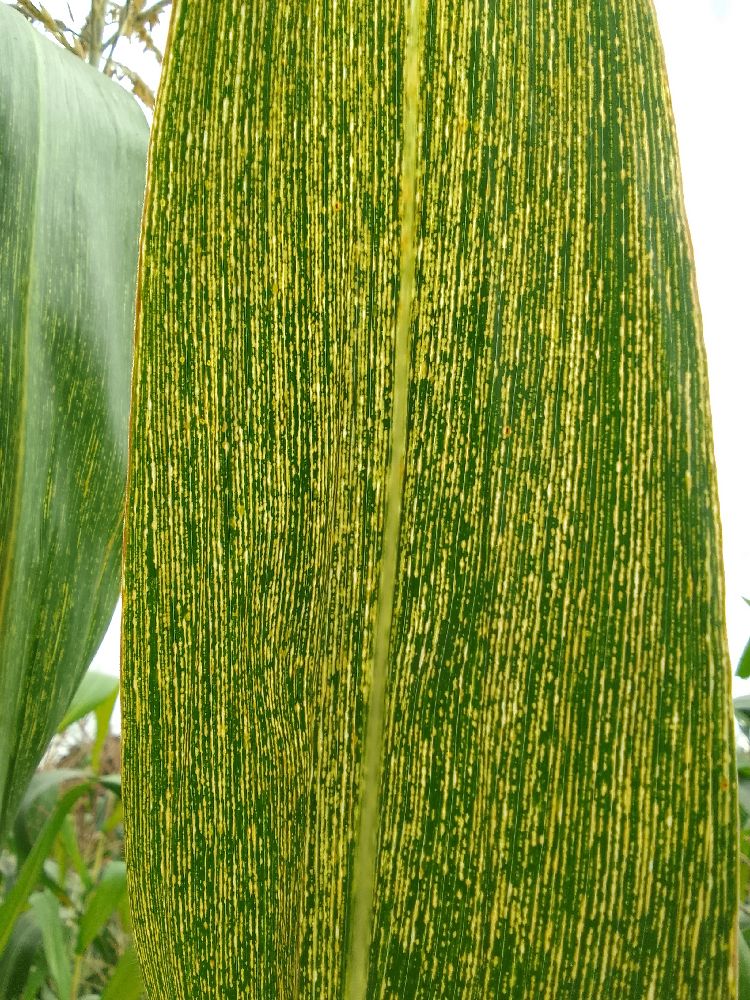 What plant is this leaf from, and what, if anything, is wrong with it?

maize, maize streak virus
